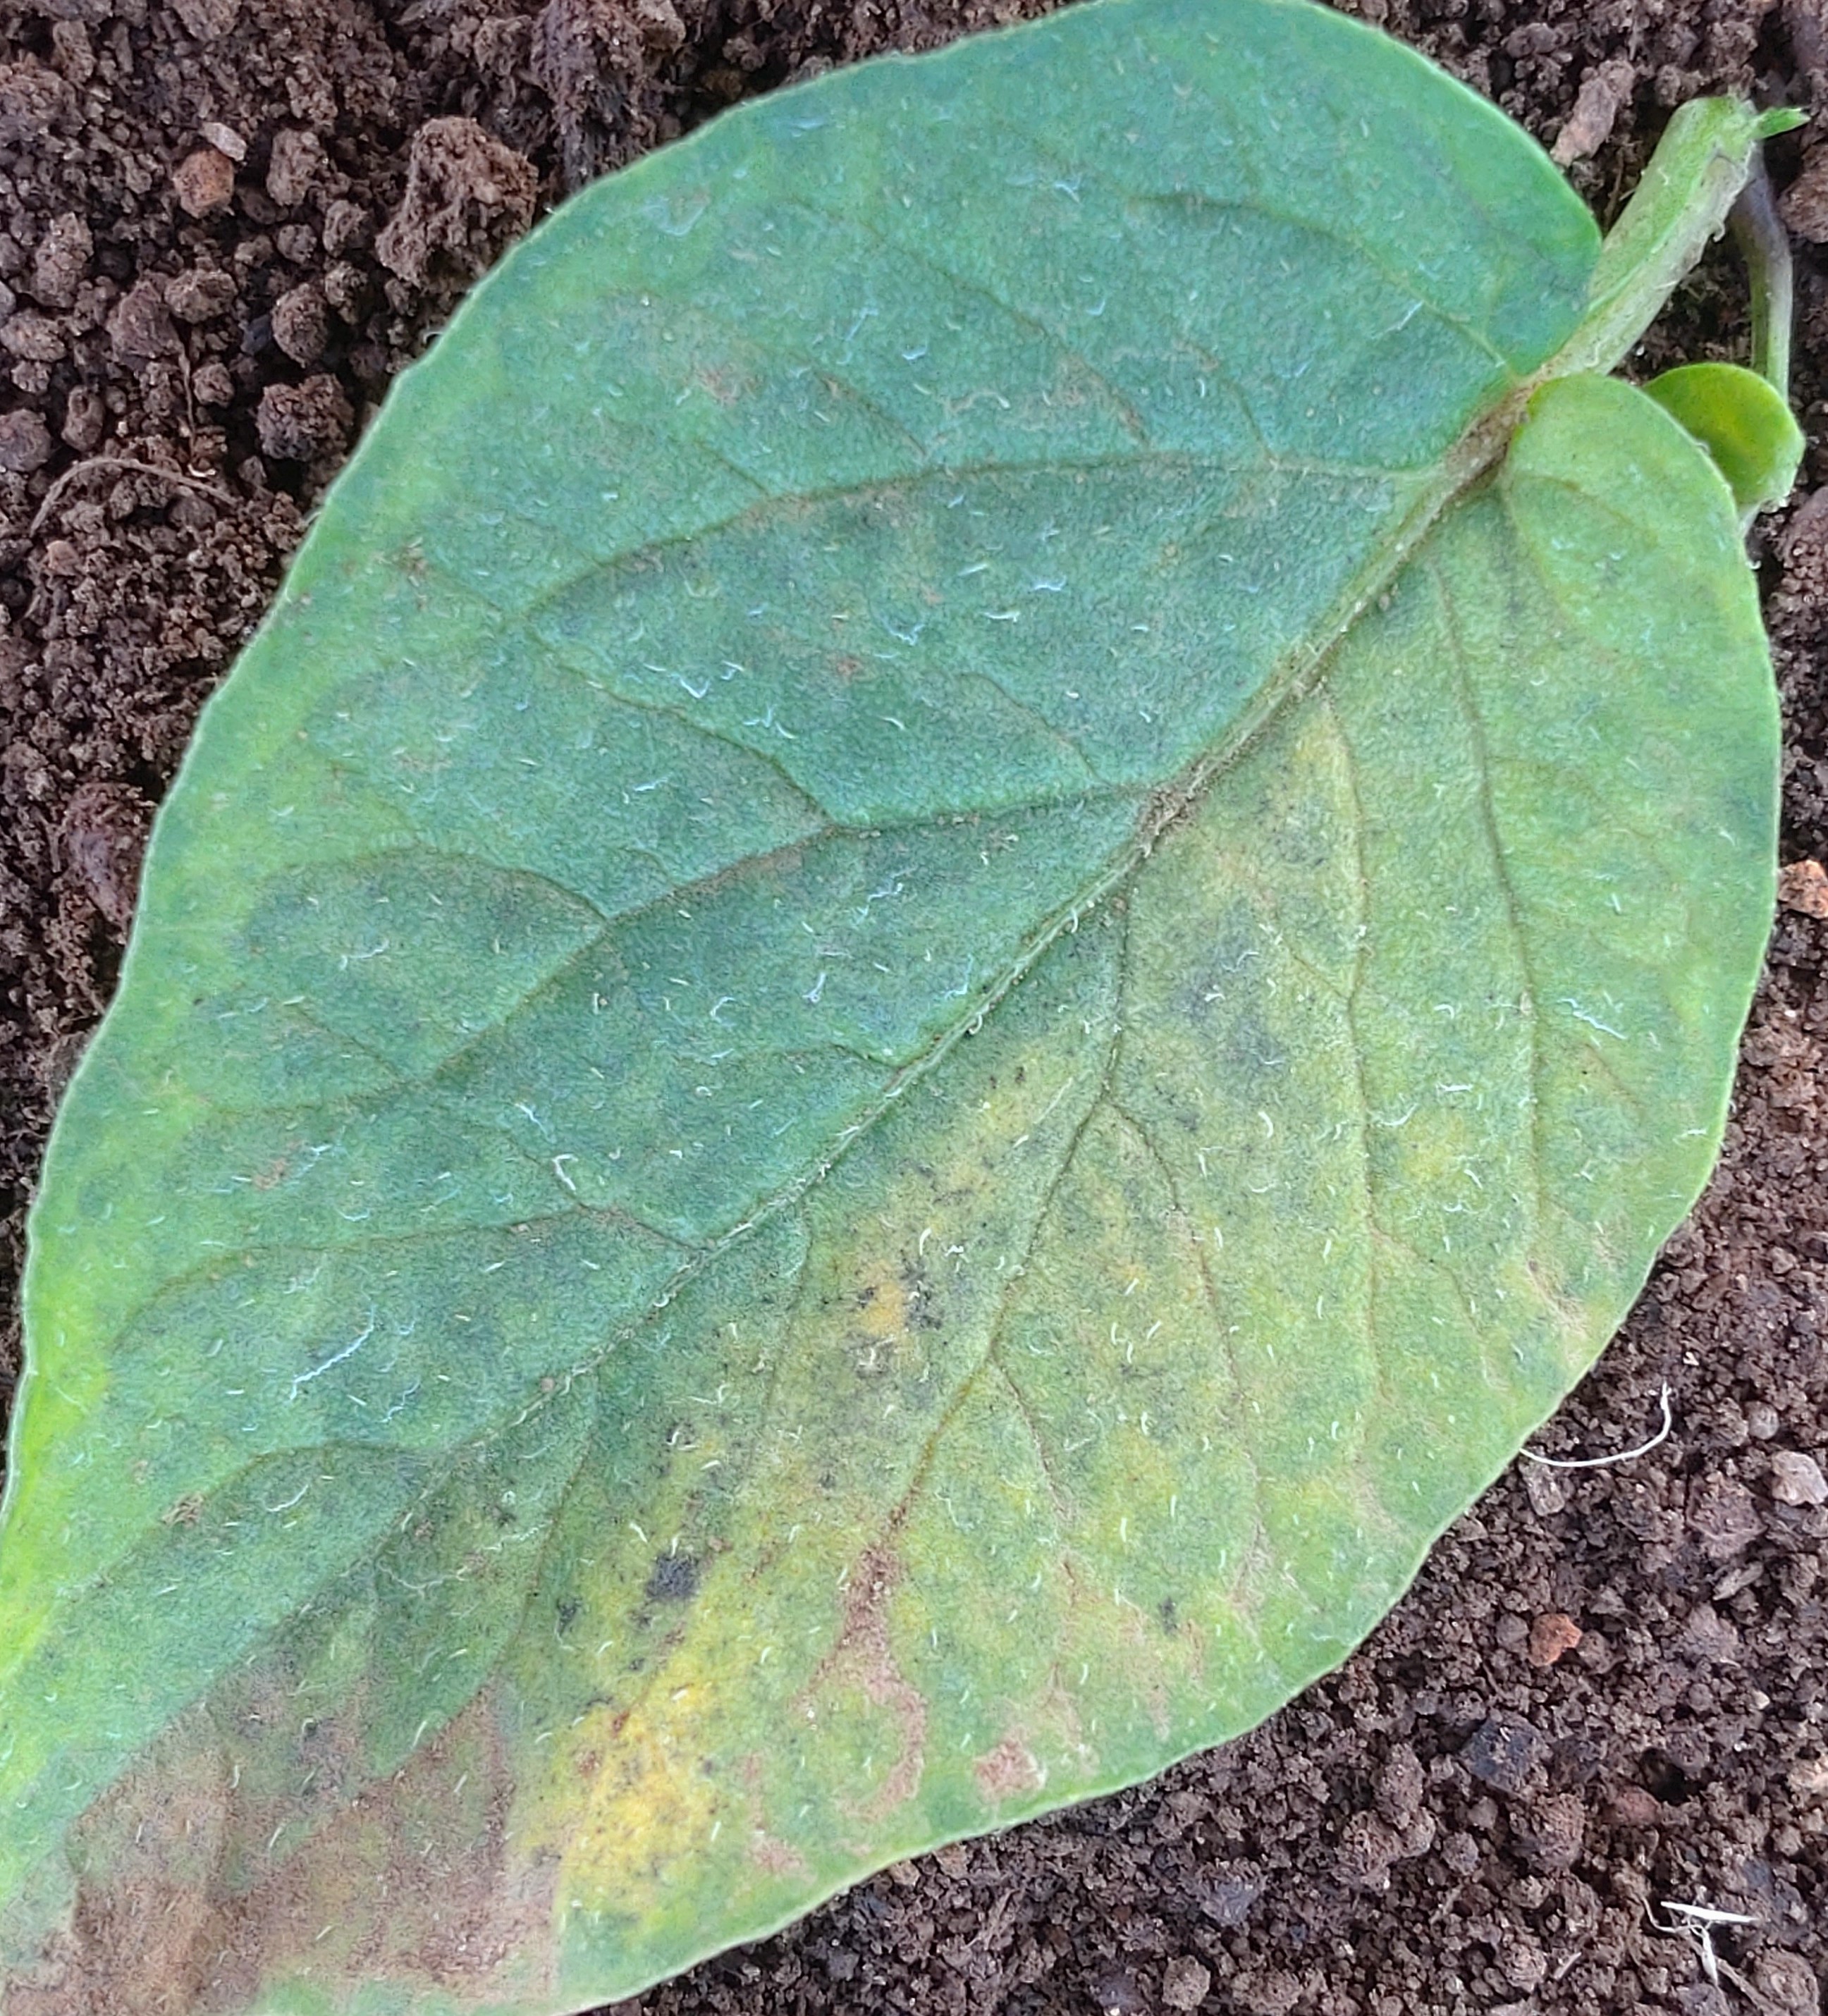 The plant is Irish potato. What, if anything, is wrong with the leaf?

late blight
